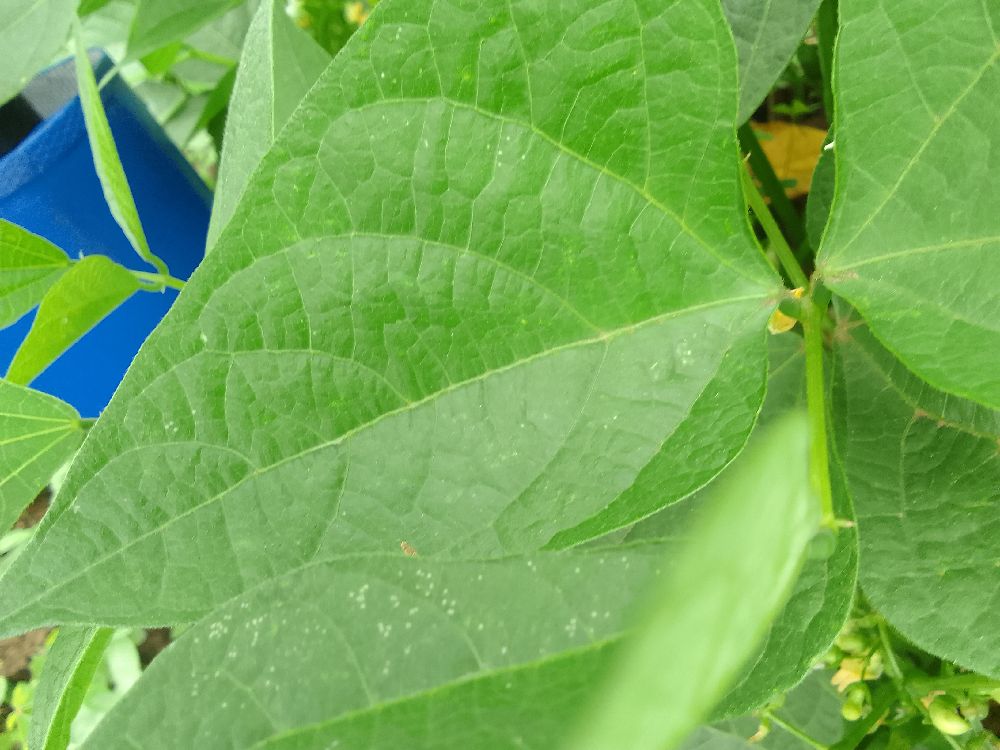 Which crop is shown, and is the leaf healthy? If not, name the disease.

common bean, healthy
